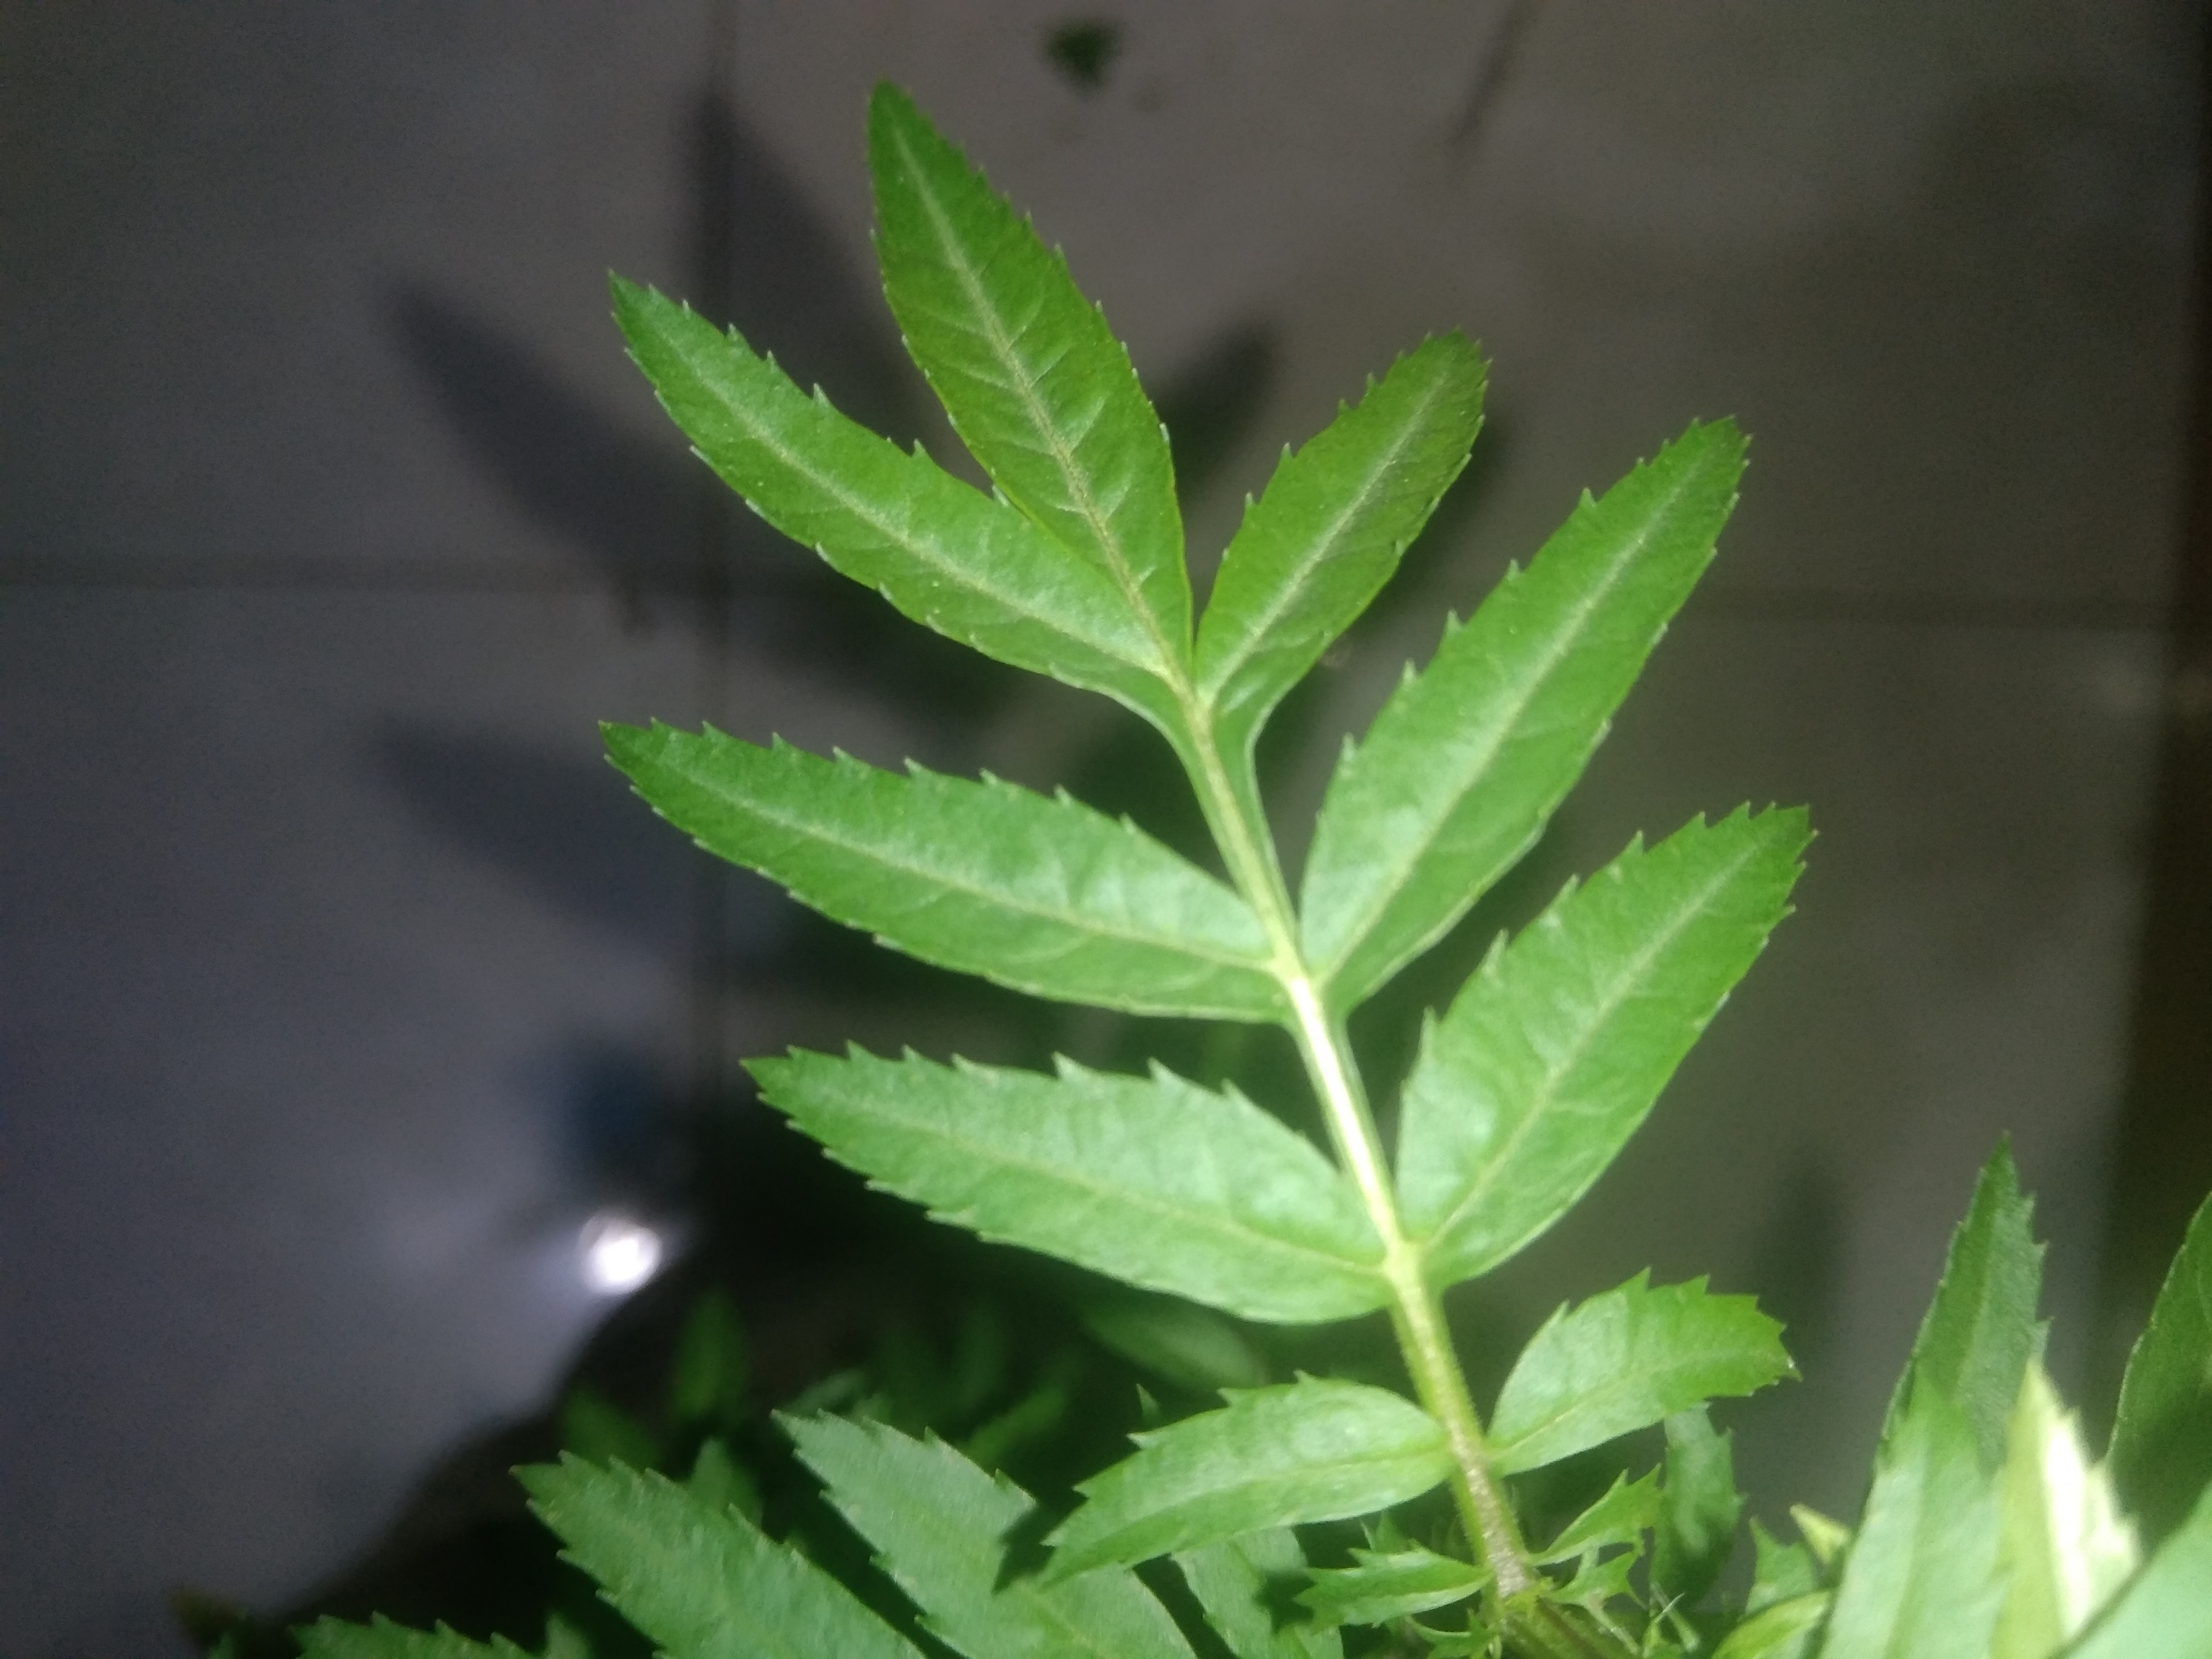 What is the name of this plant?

marigold
